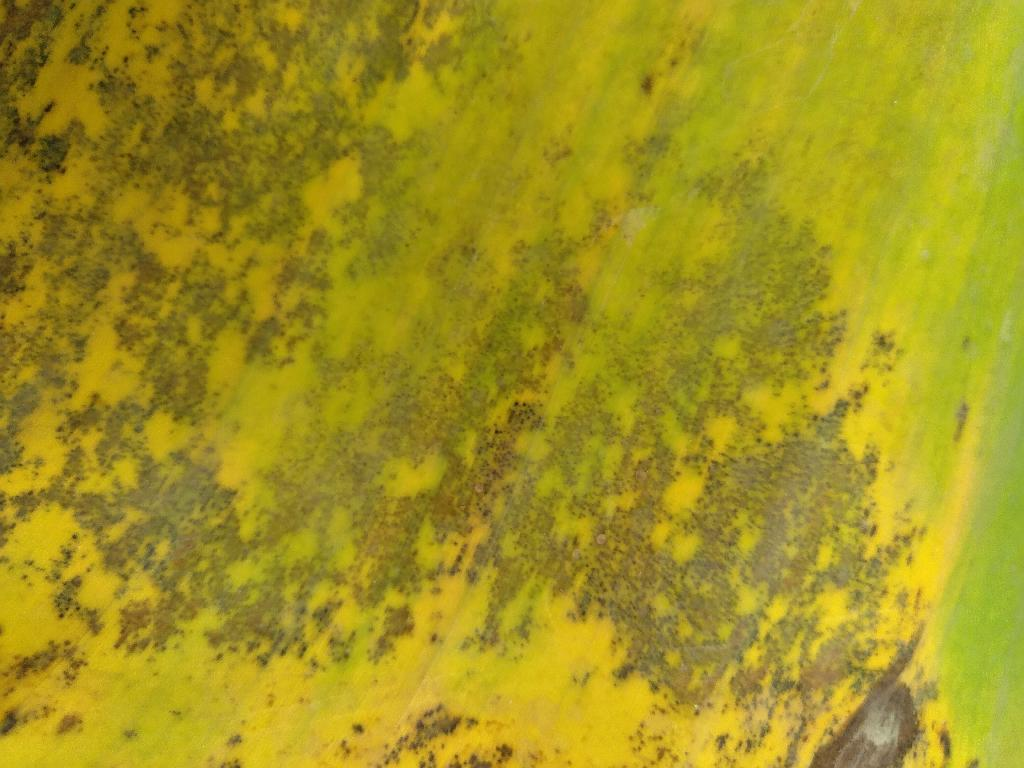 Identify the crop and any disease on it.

banana, black sigatoka
